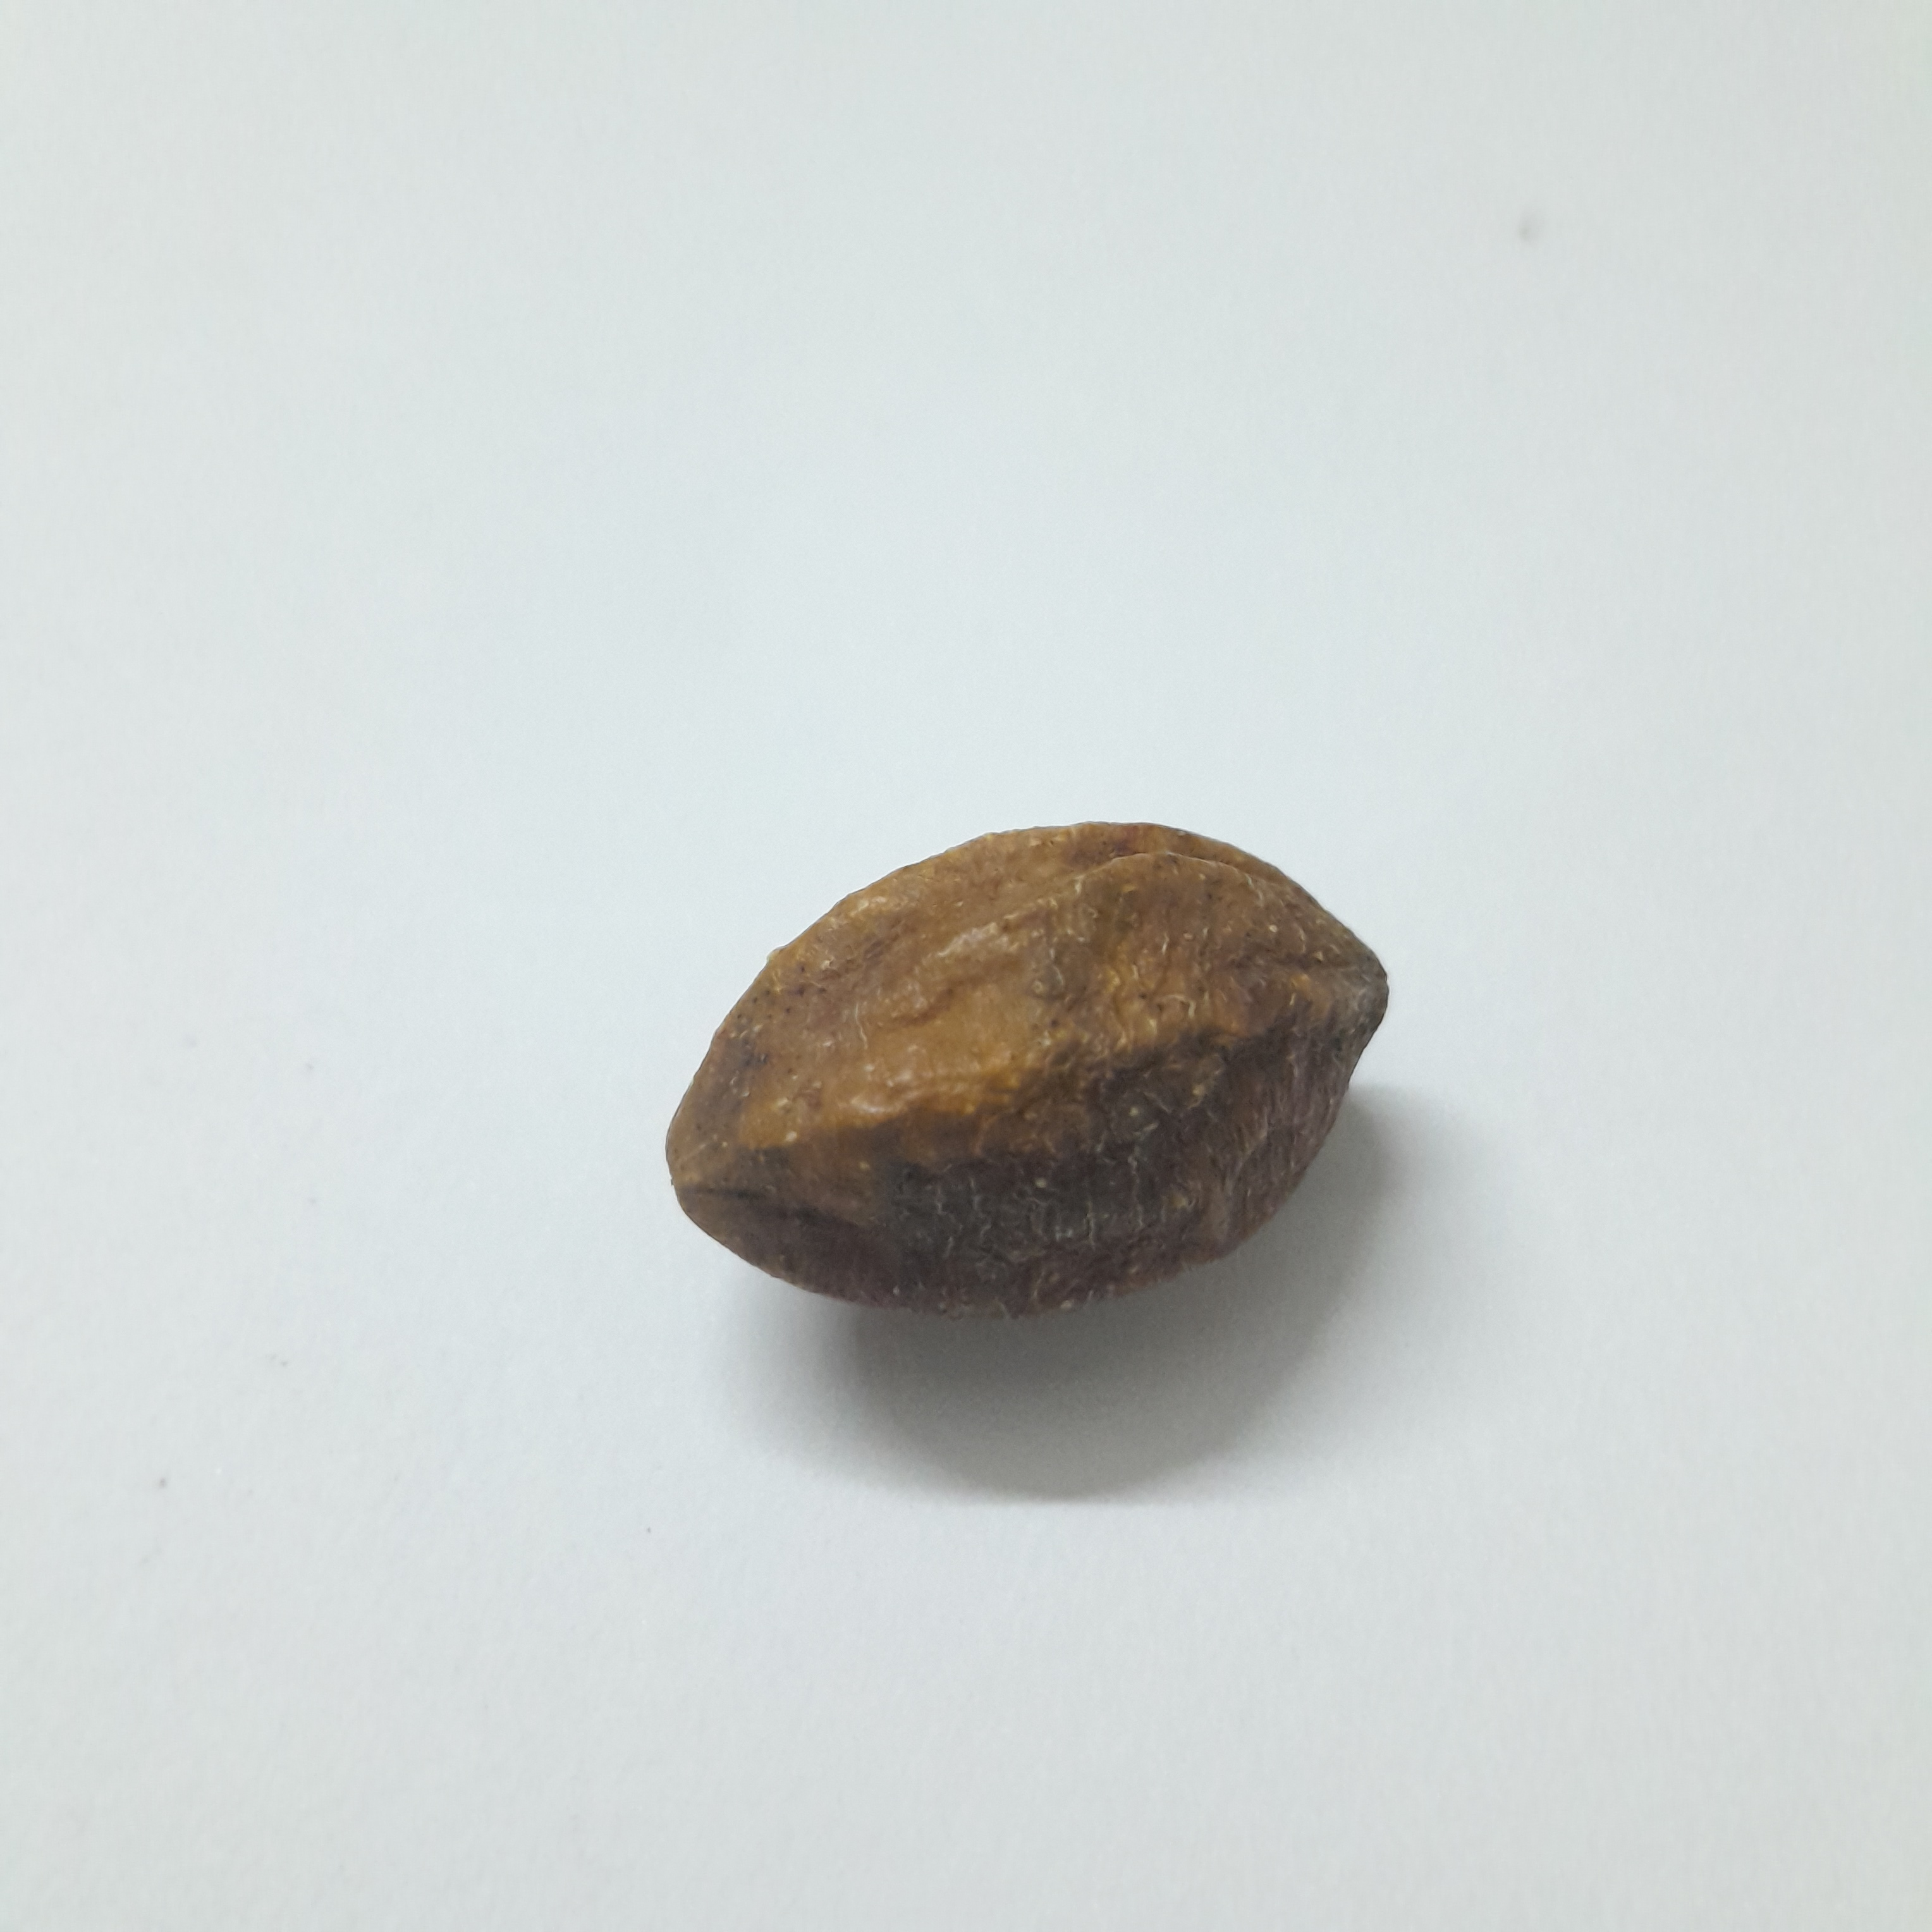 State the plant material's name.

hirdaa
